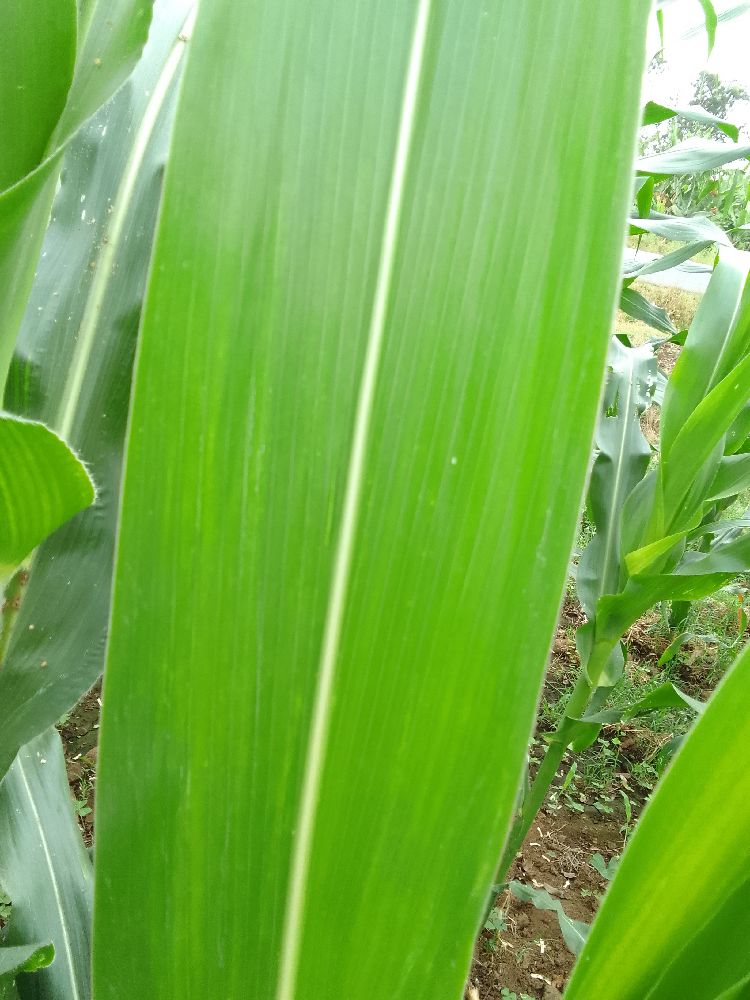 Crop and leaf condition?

maize, healthy
